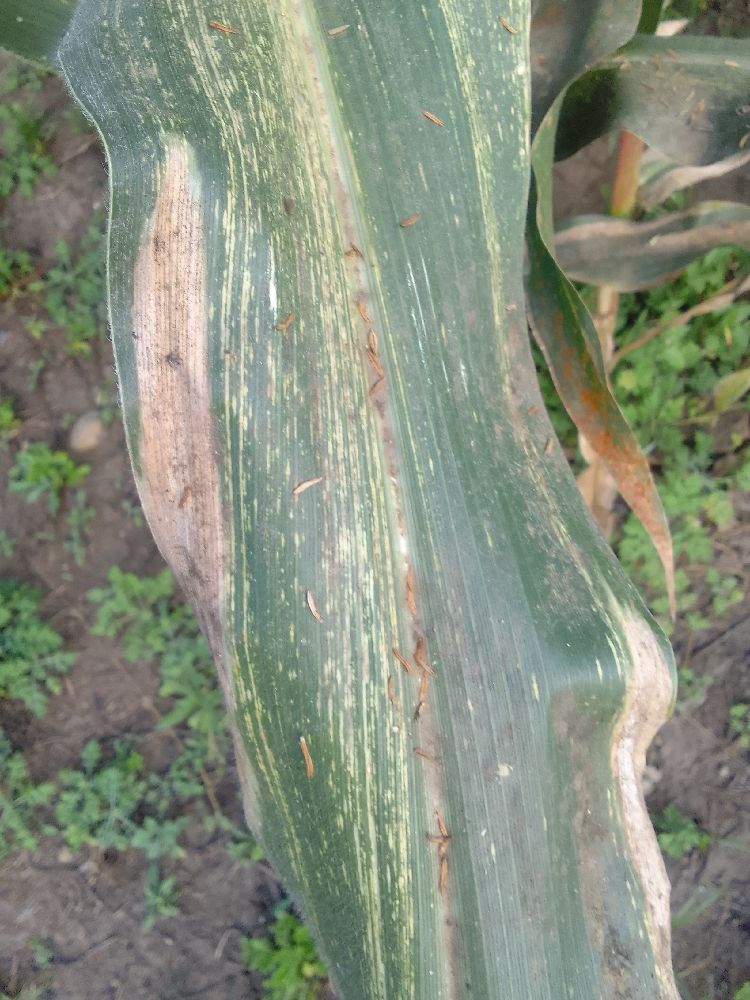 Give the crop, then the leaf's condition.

maize, maize streak virus
